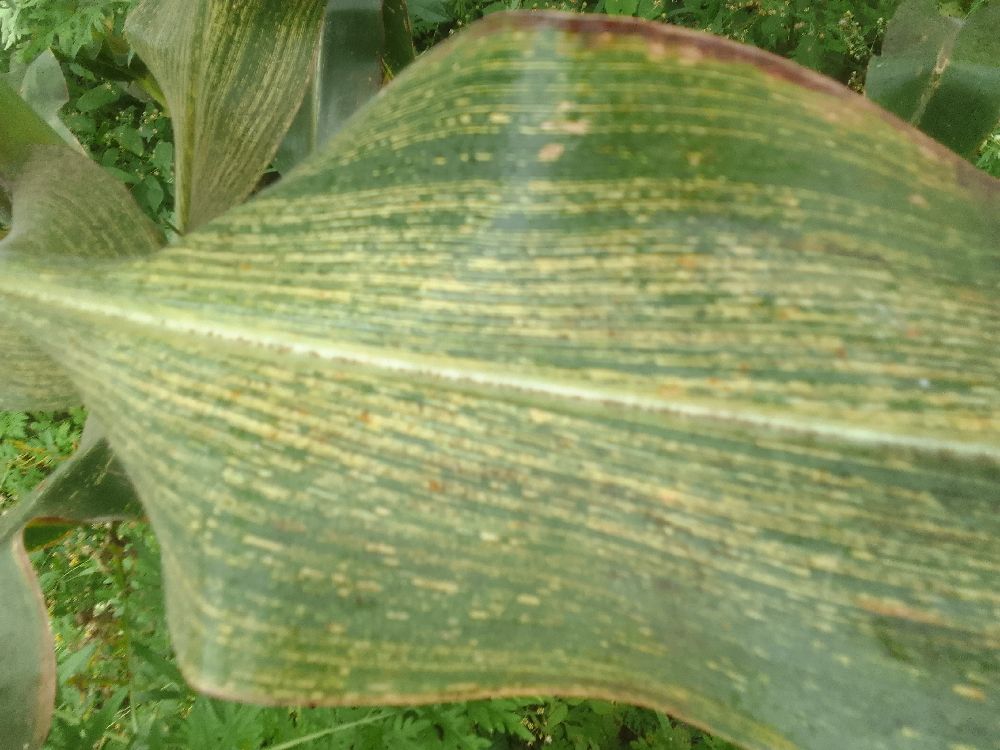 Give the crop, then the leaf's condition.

maize, maize streak virus
